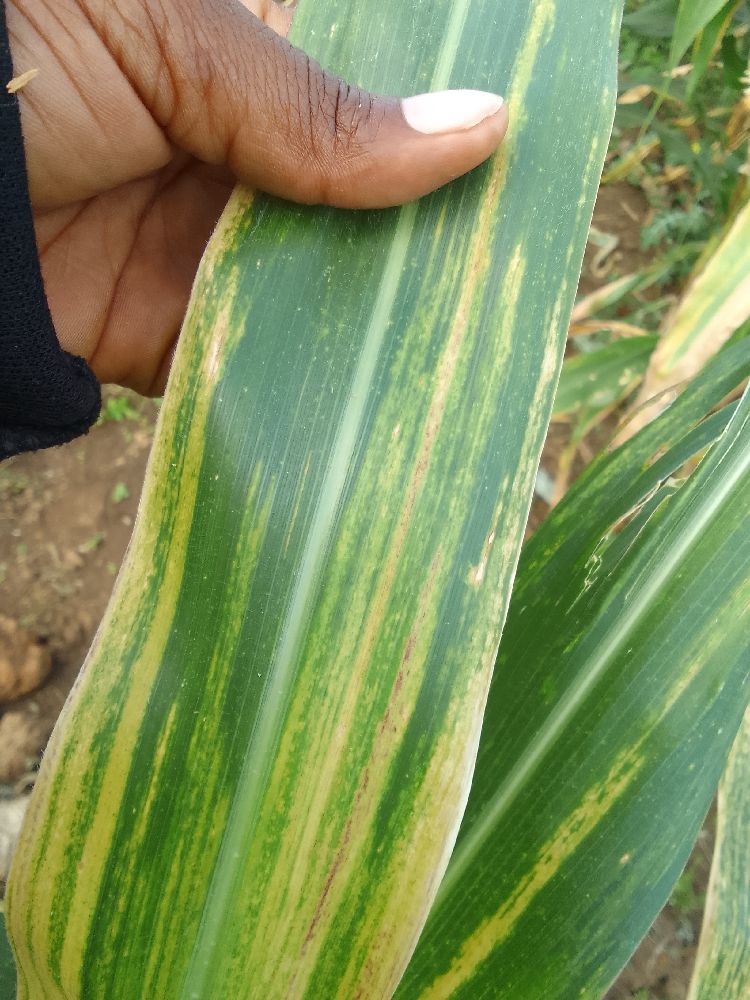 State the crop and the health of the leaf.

maize, maize lethal necrosis
